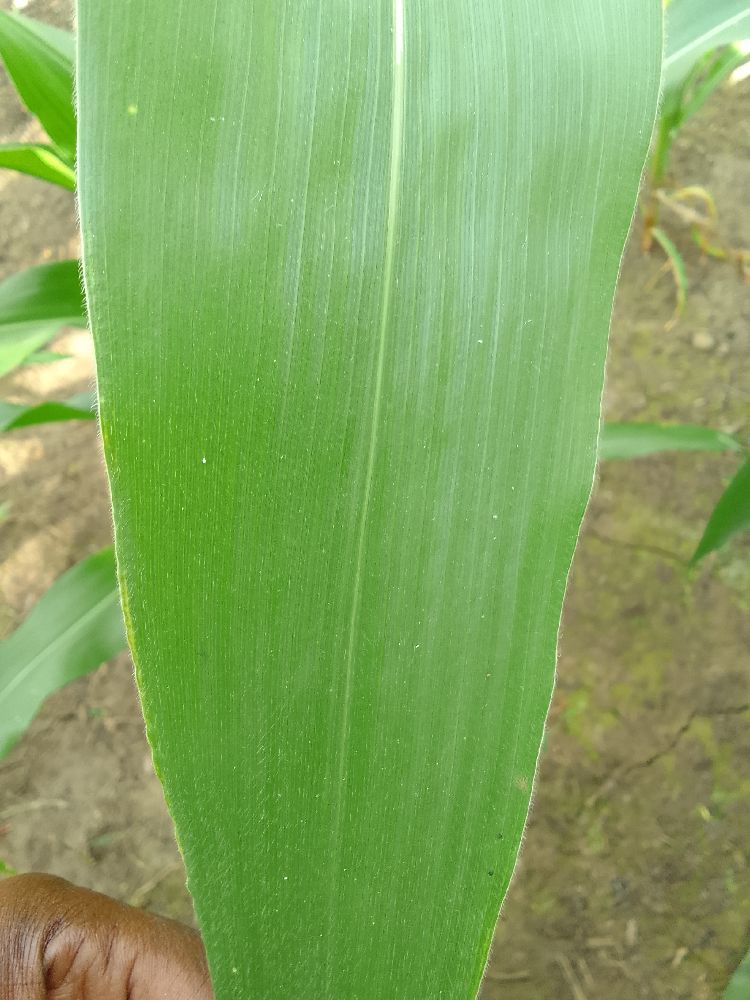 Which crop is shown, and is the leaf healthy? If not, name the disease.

maize, healthy
